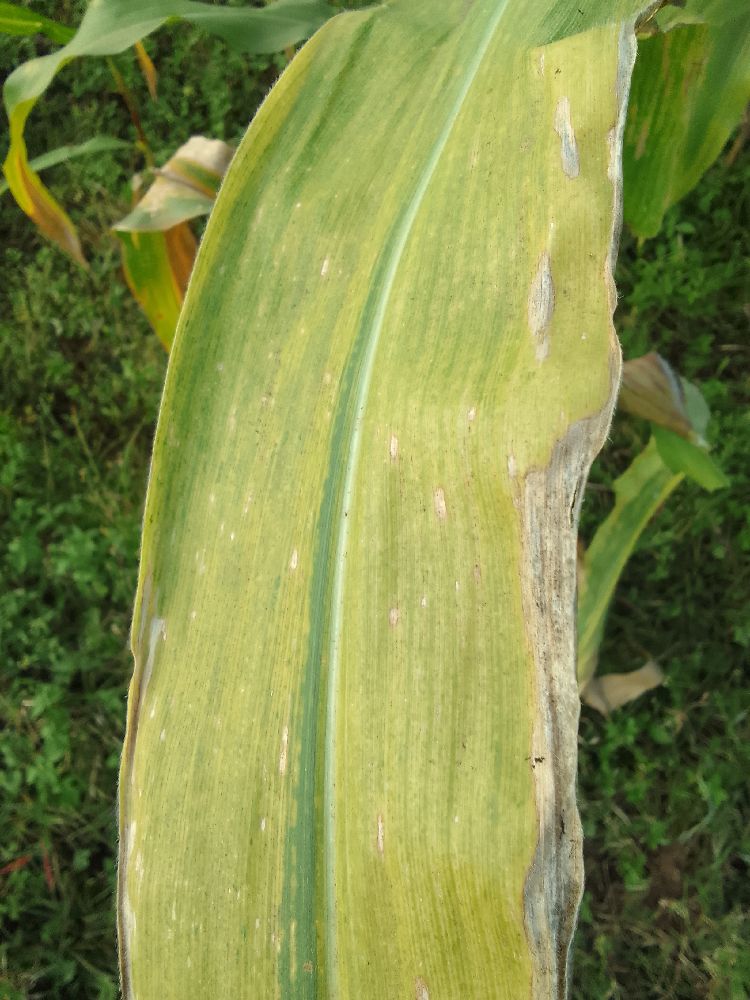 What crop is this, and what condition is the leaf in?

maize, maize lethal necrosis
